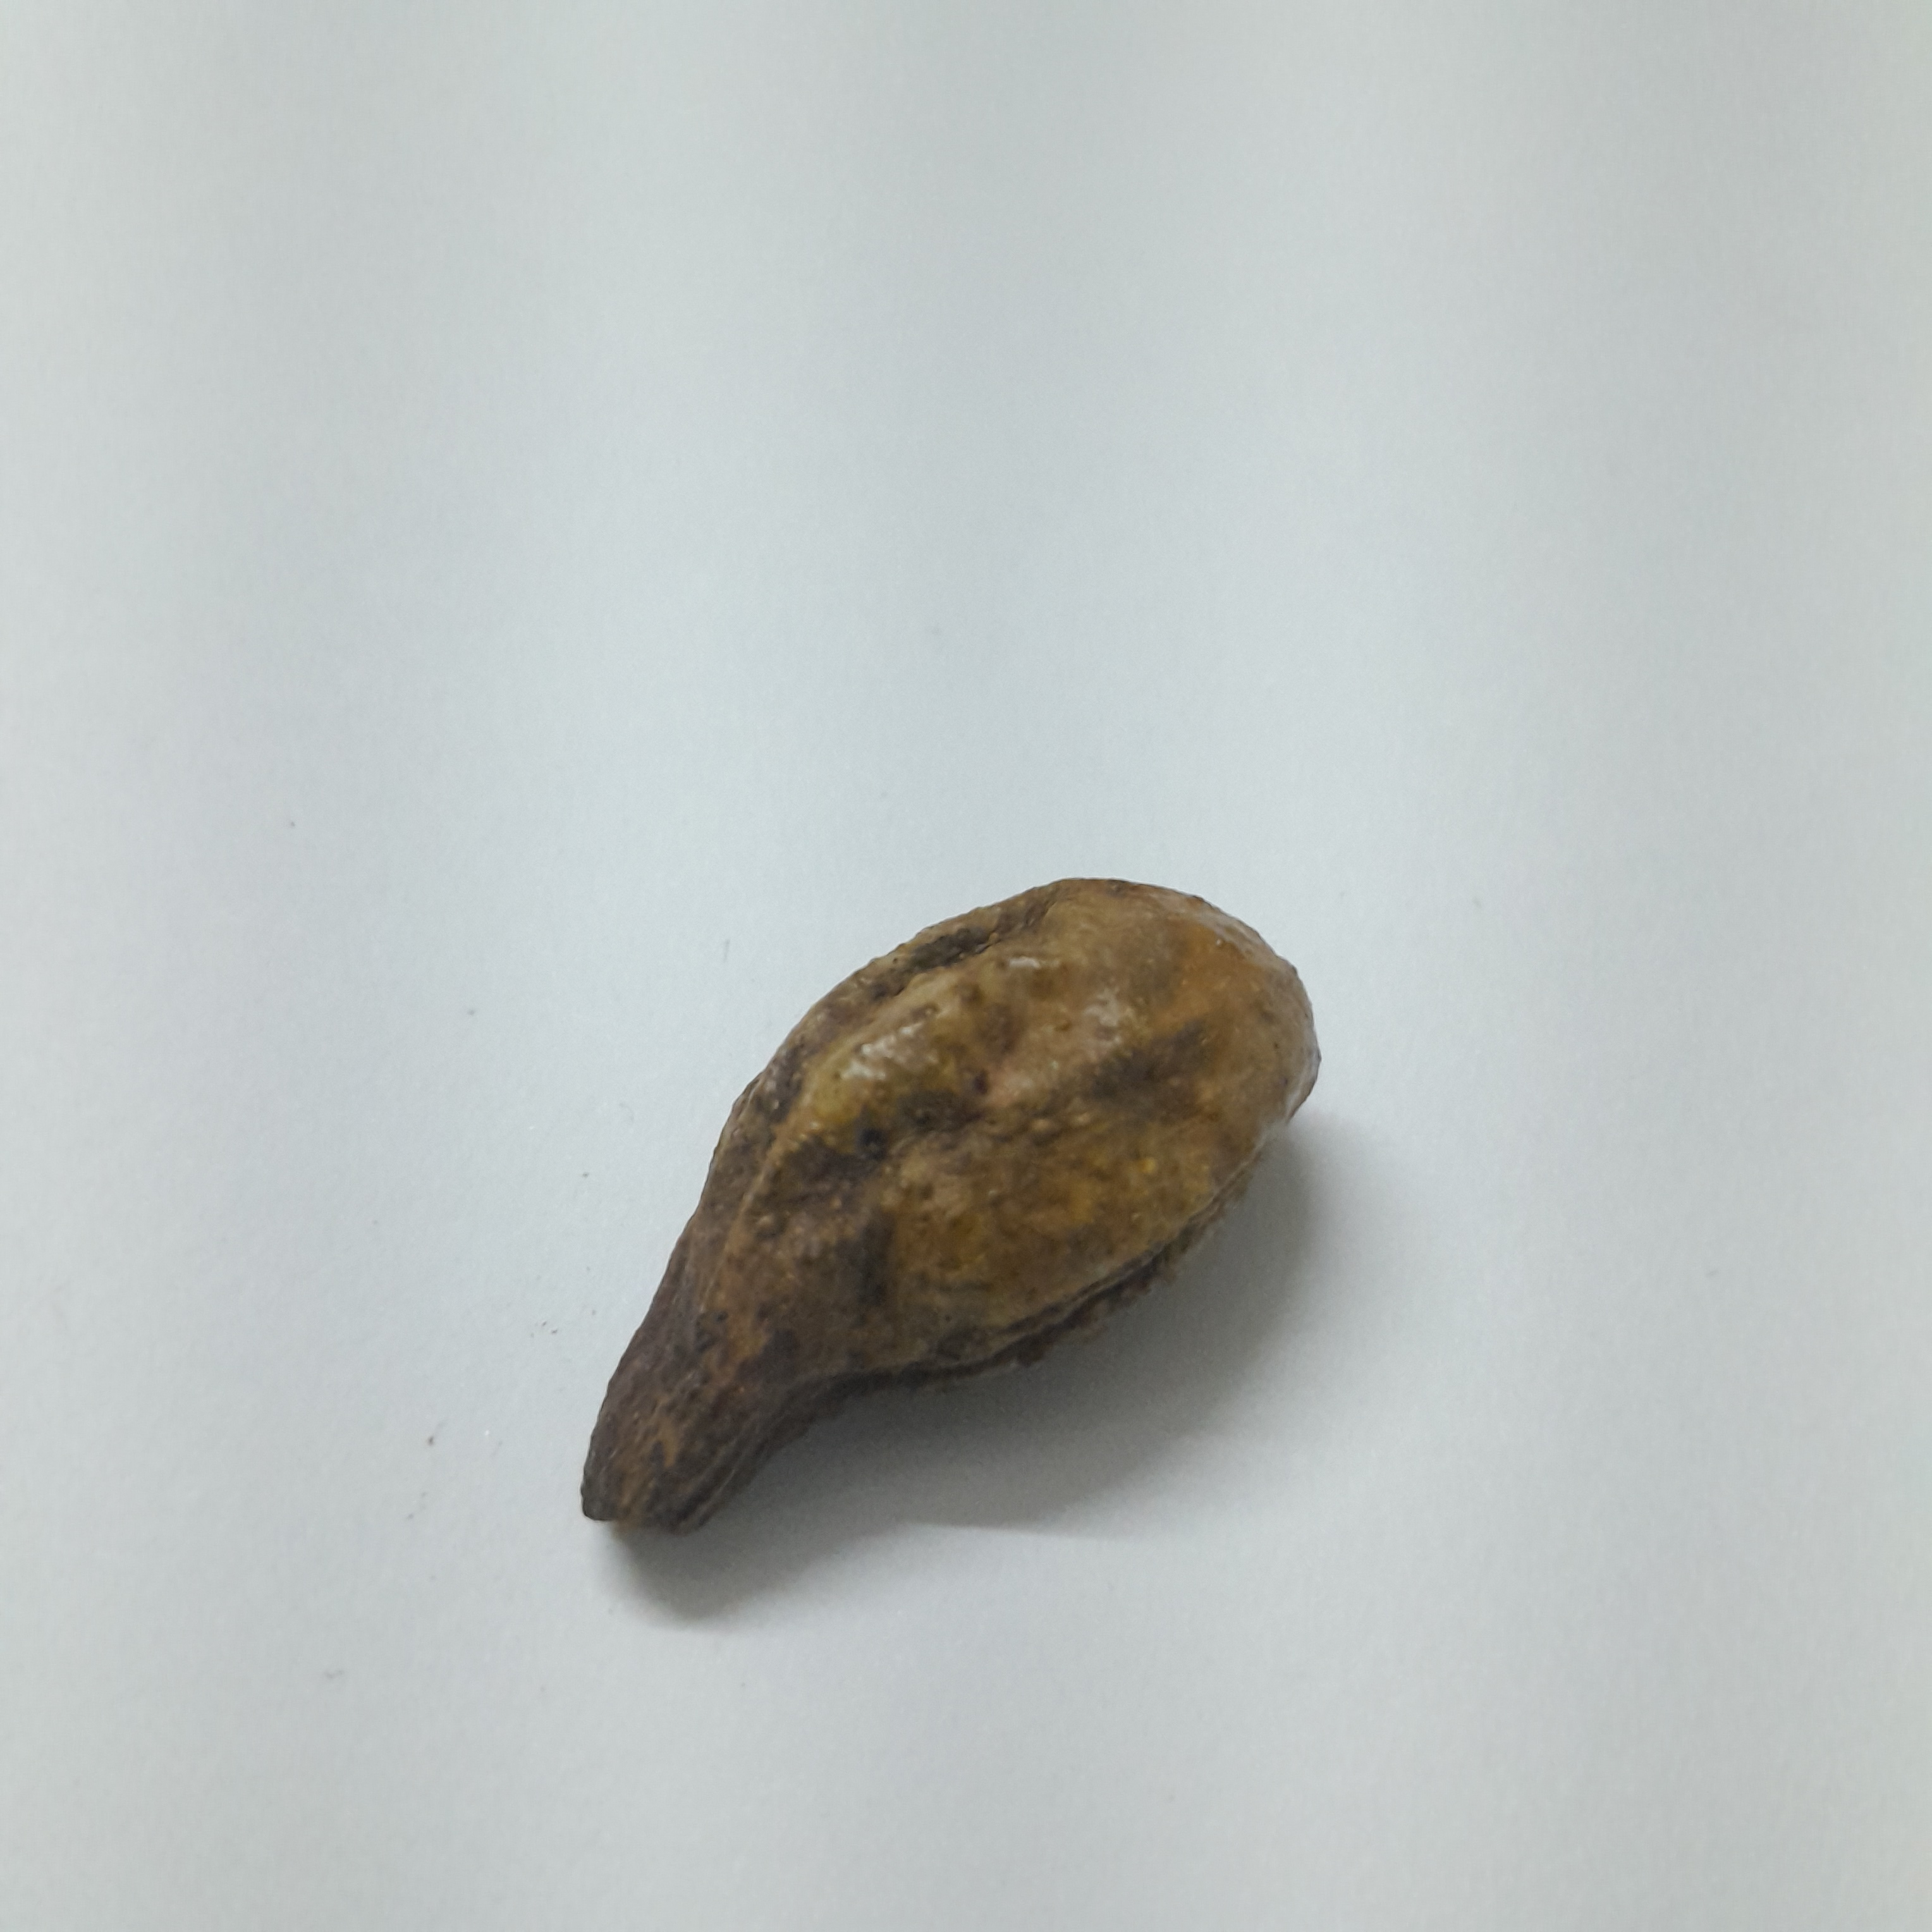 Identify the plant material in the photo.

hirdaa
